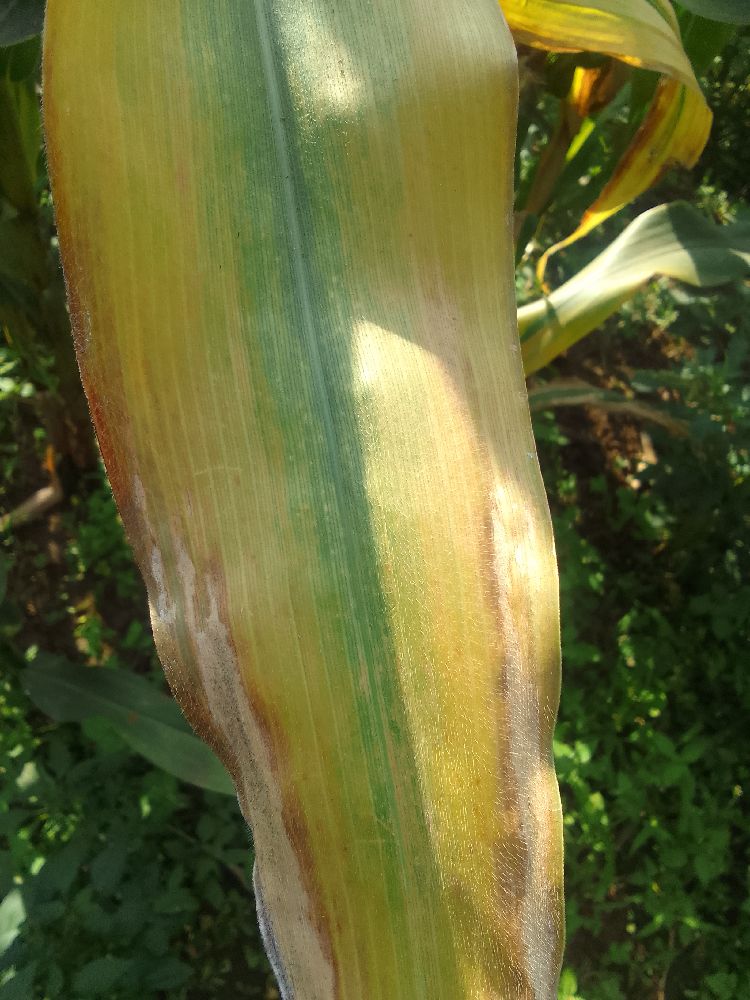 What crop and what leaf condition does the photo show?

maize, maize lethal necrosis
